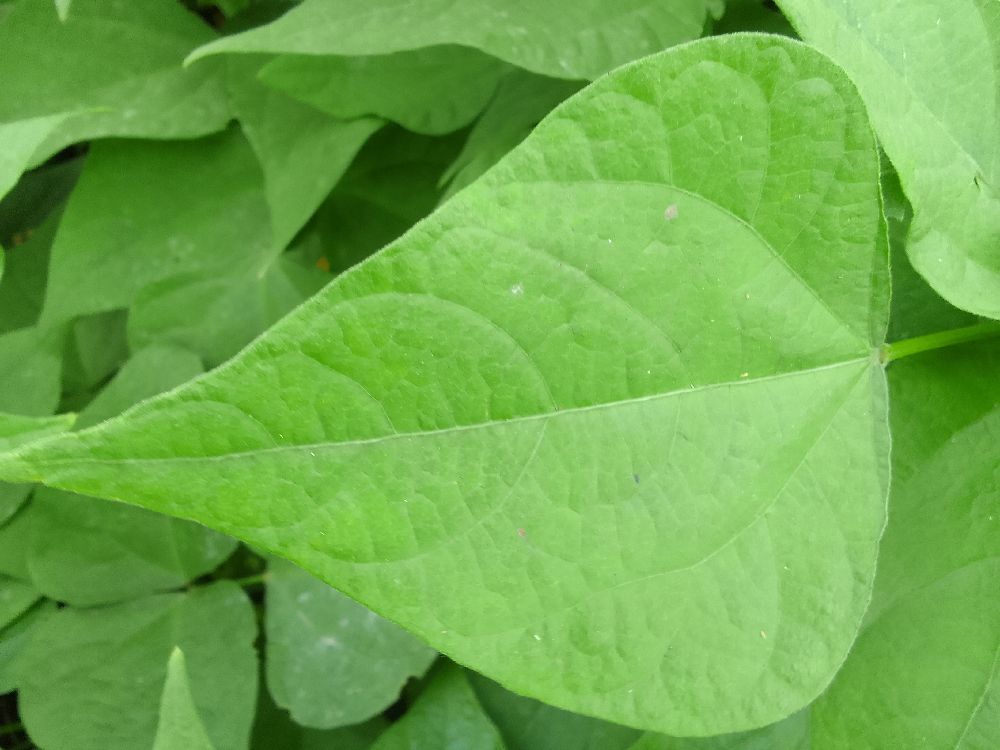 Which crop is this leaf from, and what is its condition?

common bean, healthy
